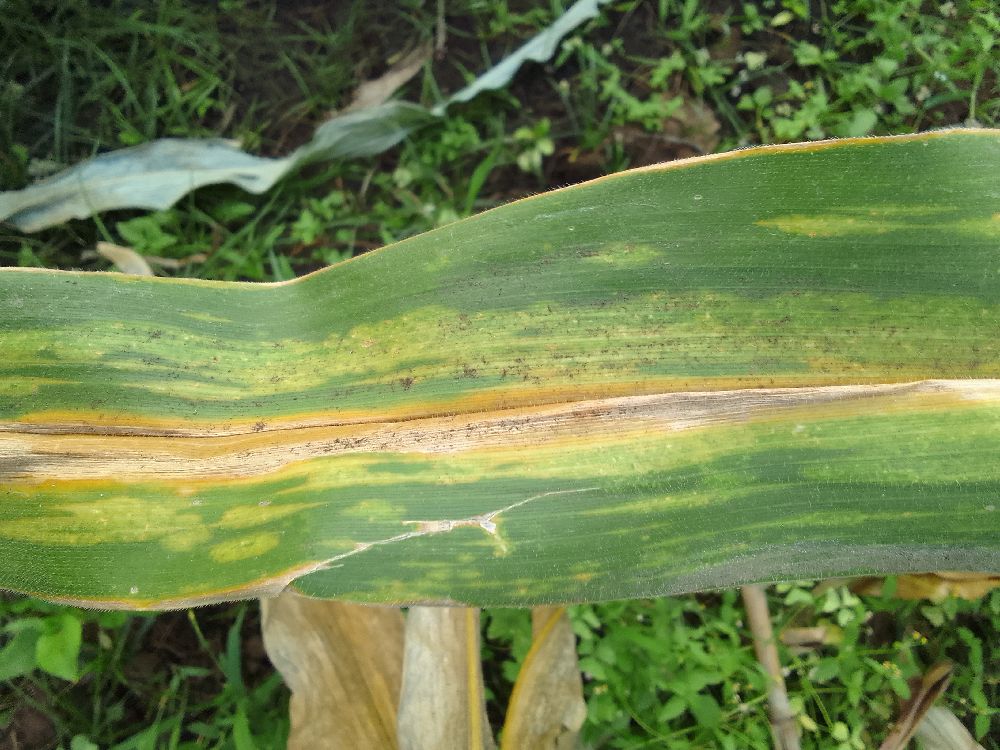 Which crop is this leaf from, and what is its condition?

maize, maize lethal necrosis
